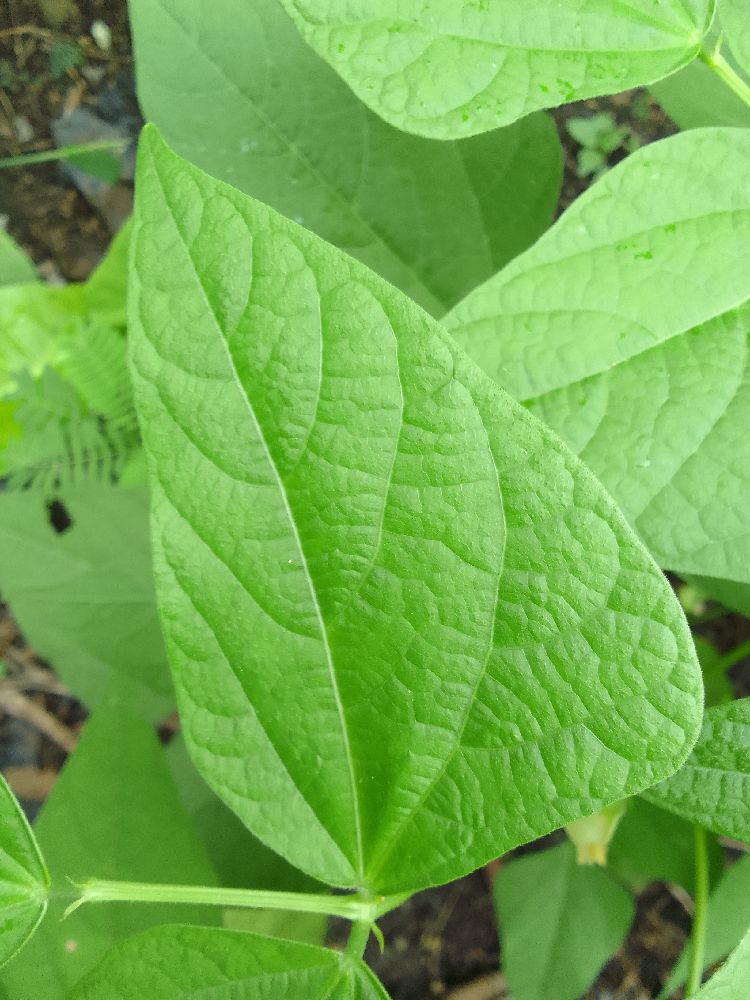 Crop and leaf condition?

common bean, healthy
